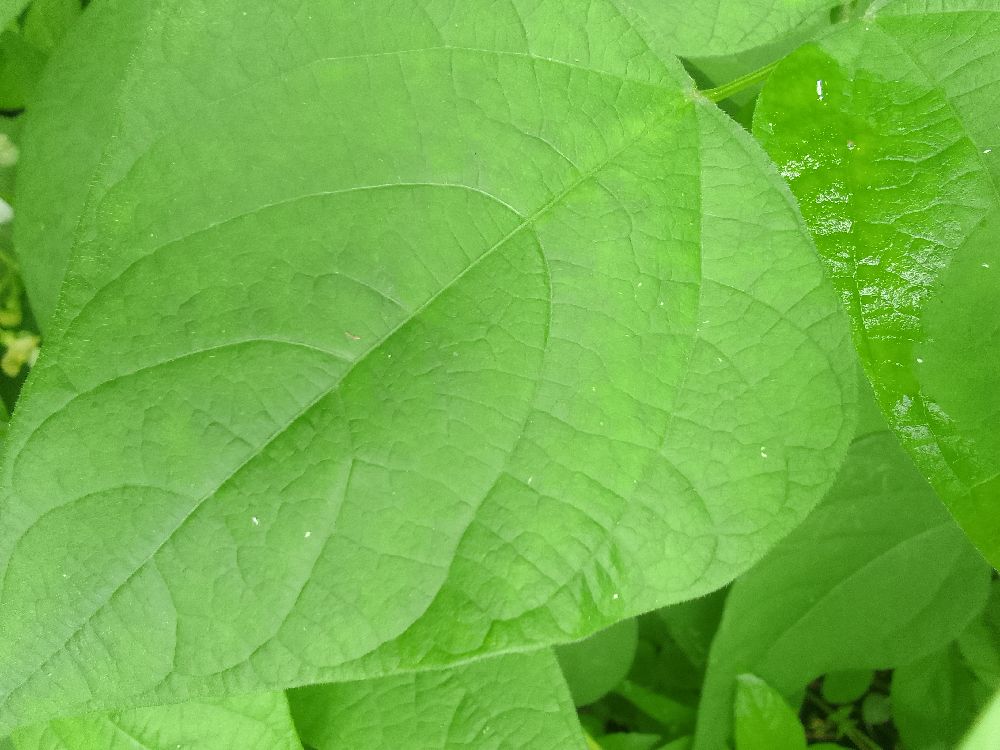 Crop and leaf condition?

common bean, healthy
